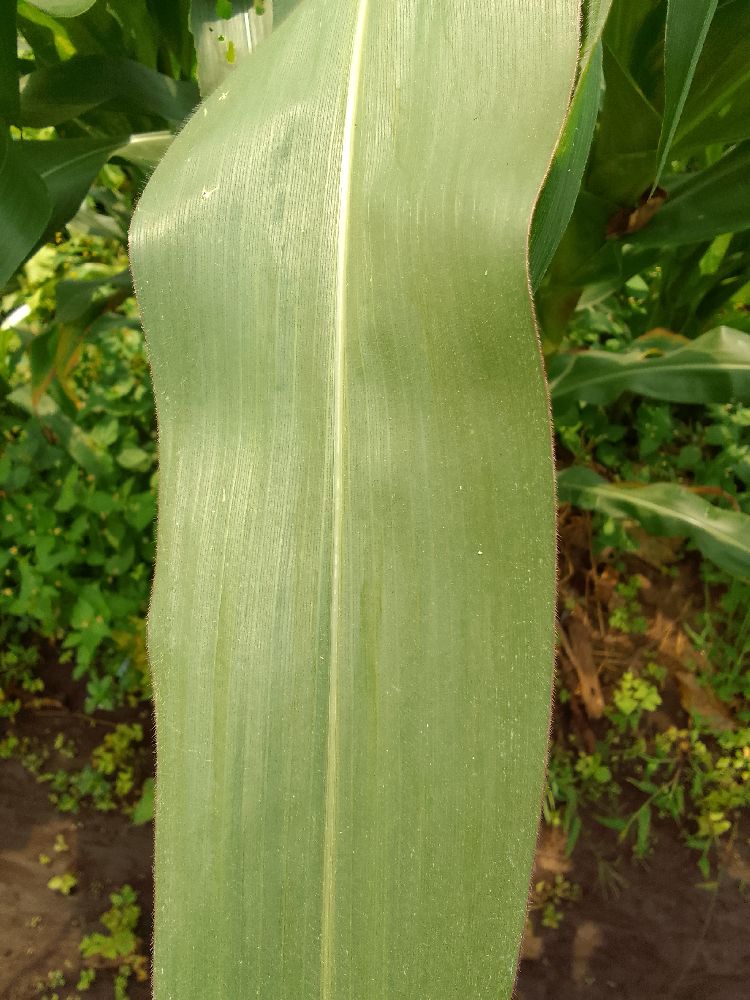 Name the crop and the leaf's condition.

maize, healthy
